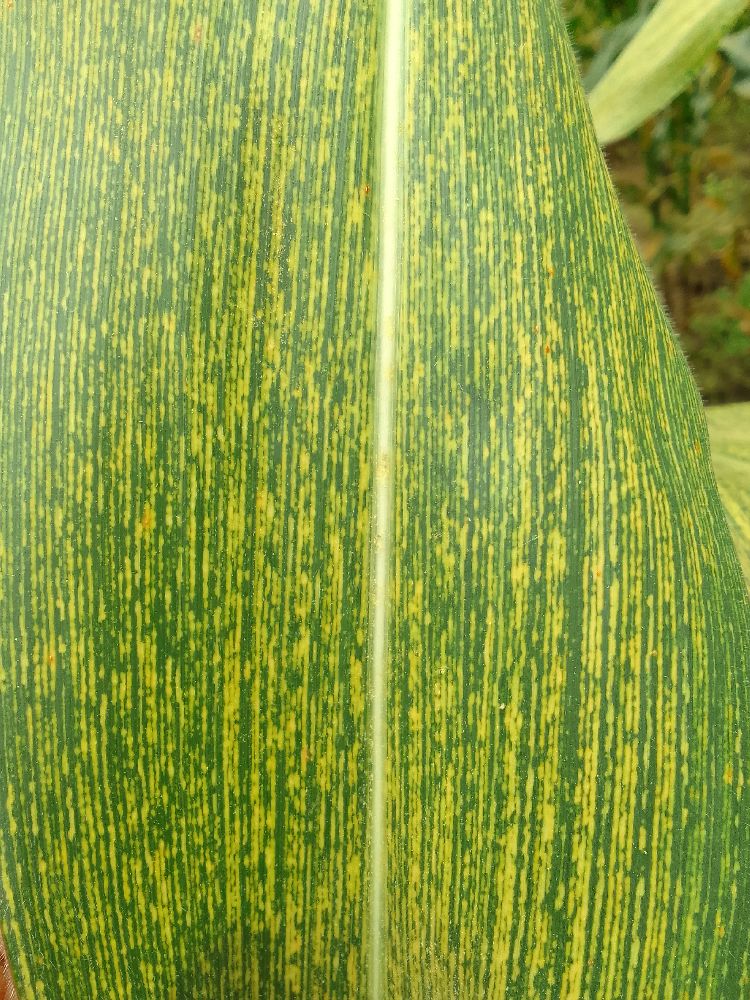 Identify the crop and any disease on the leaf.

maize, maize streak virus
